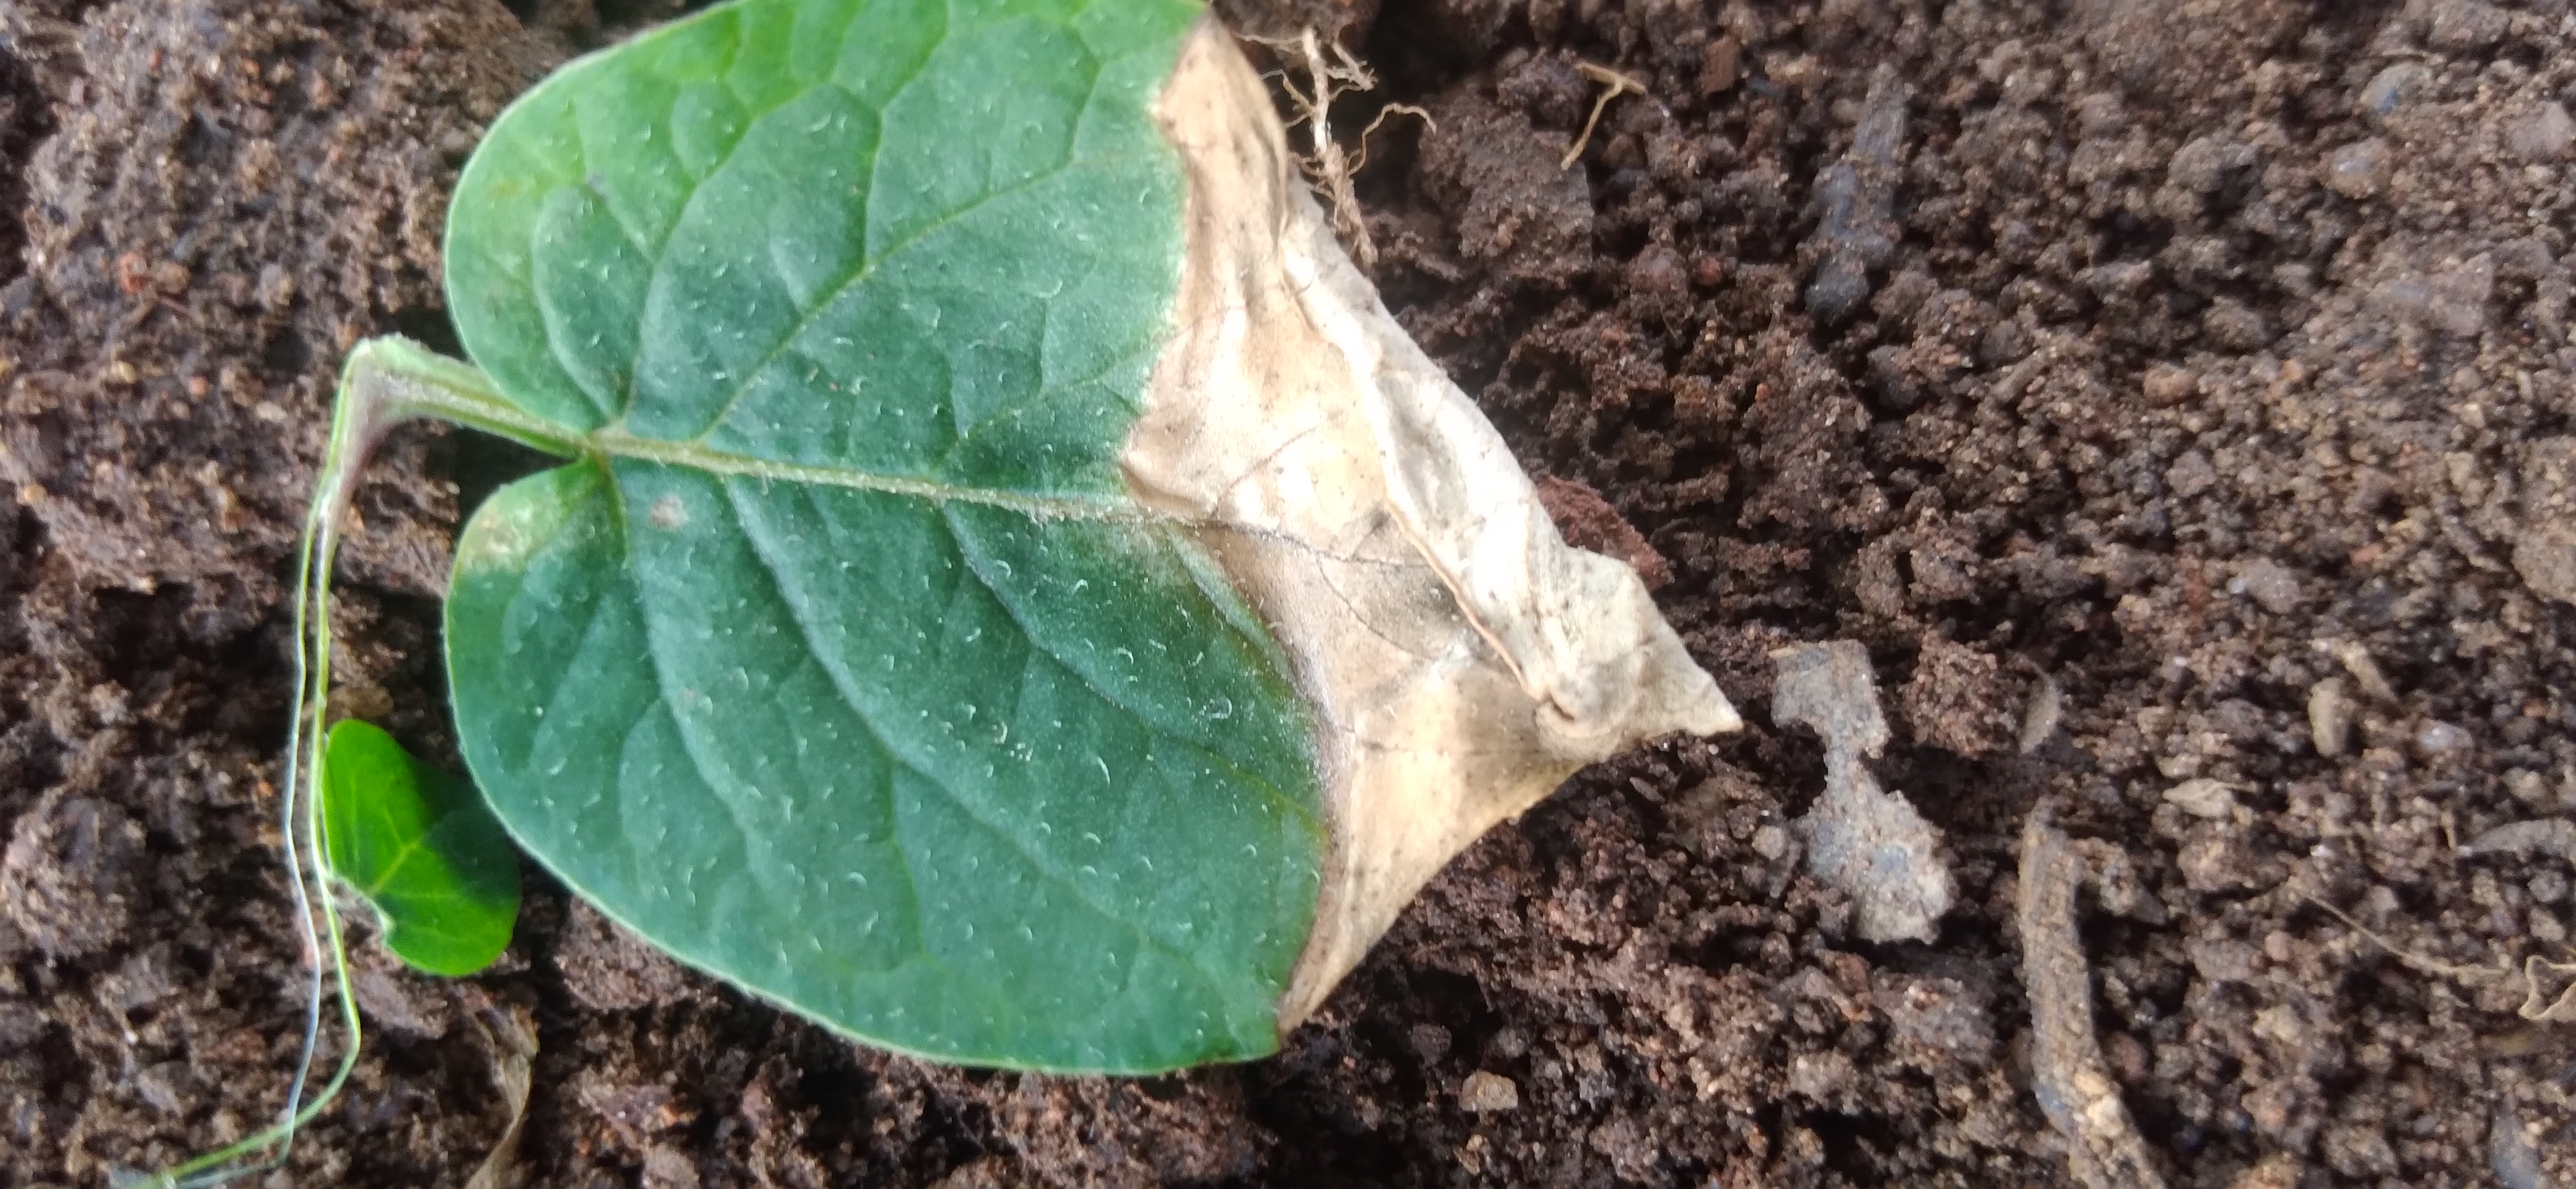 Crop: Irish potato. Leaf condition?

early blight
